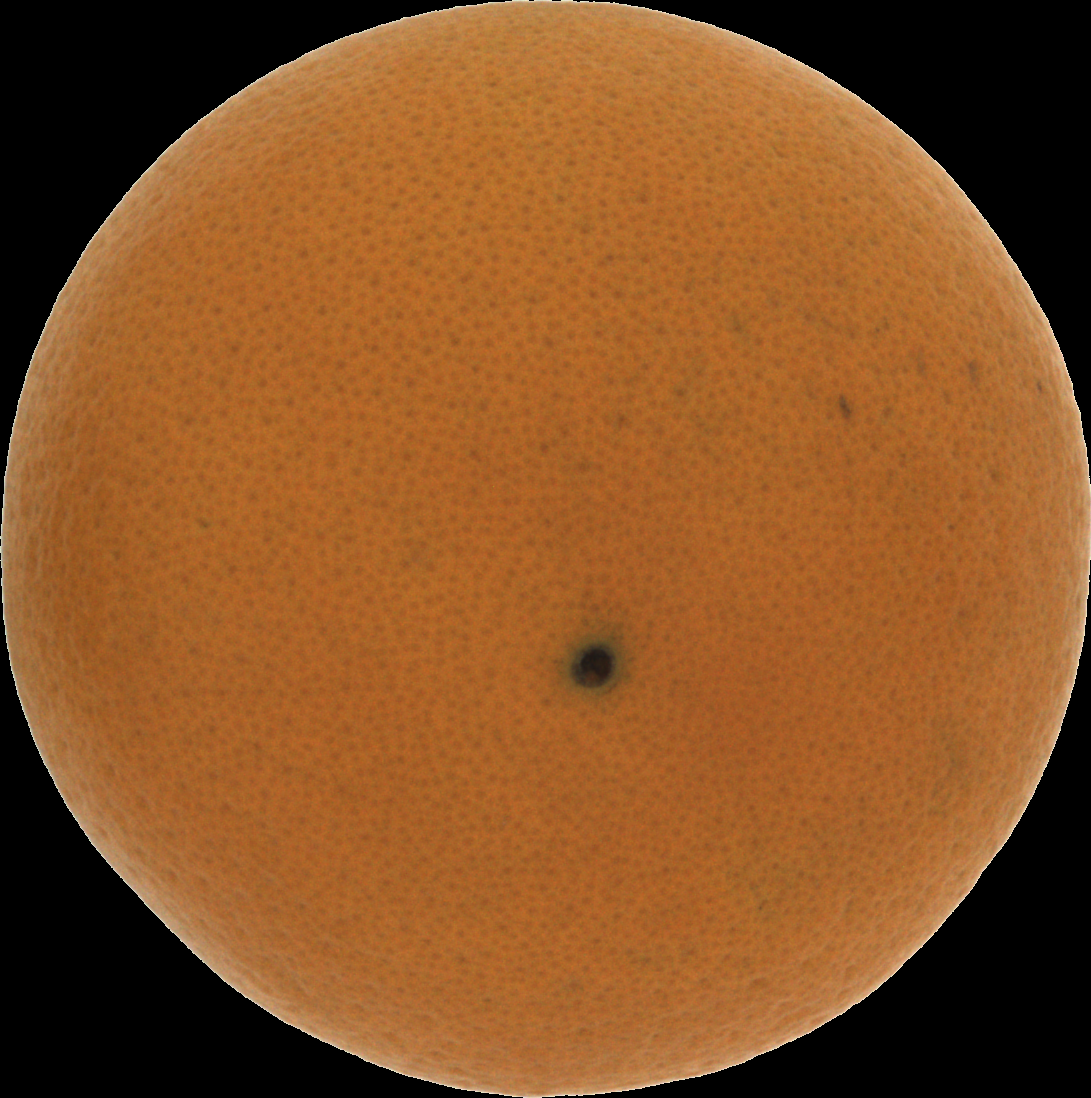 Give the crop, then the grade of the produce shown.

orange, good
